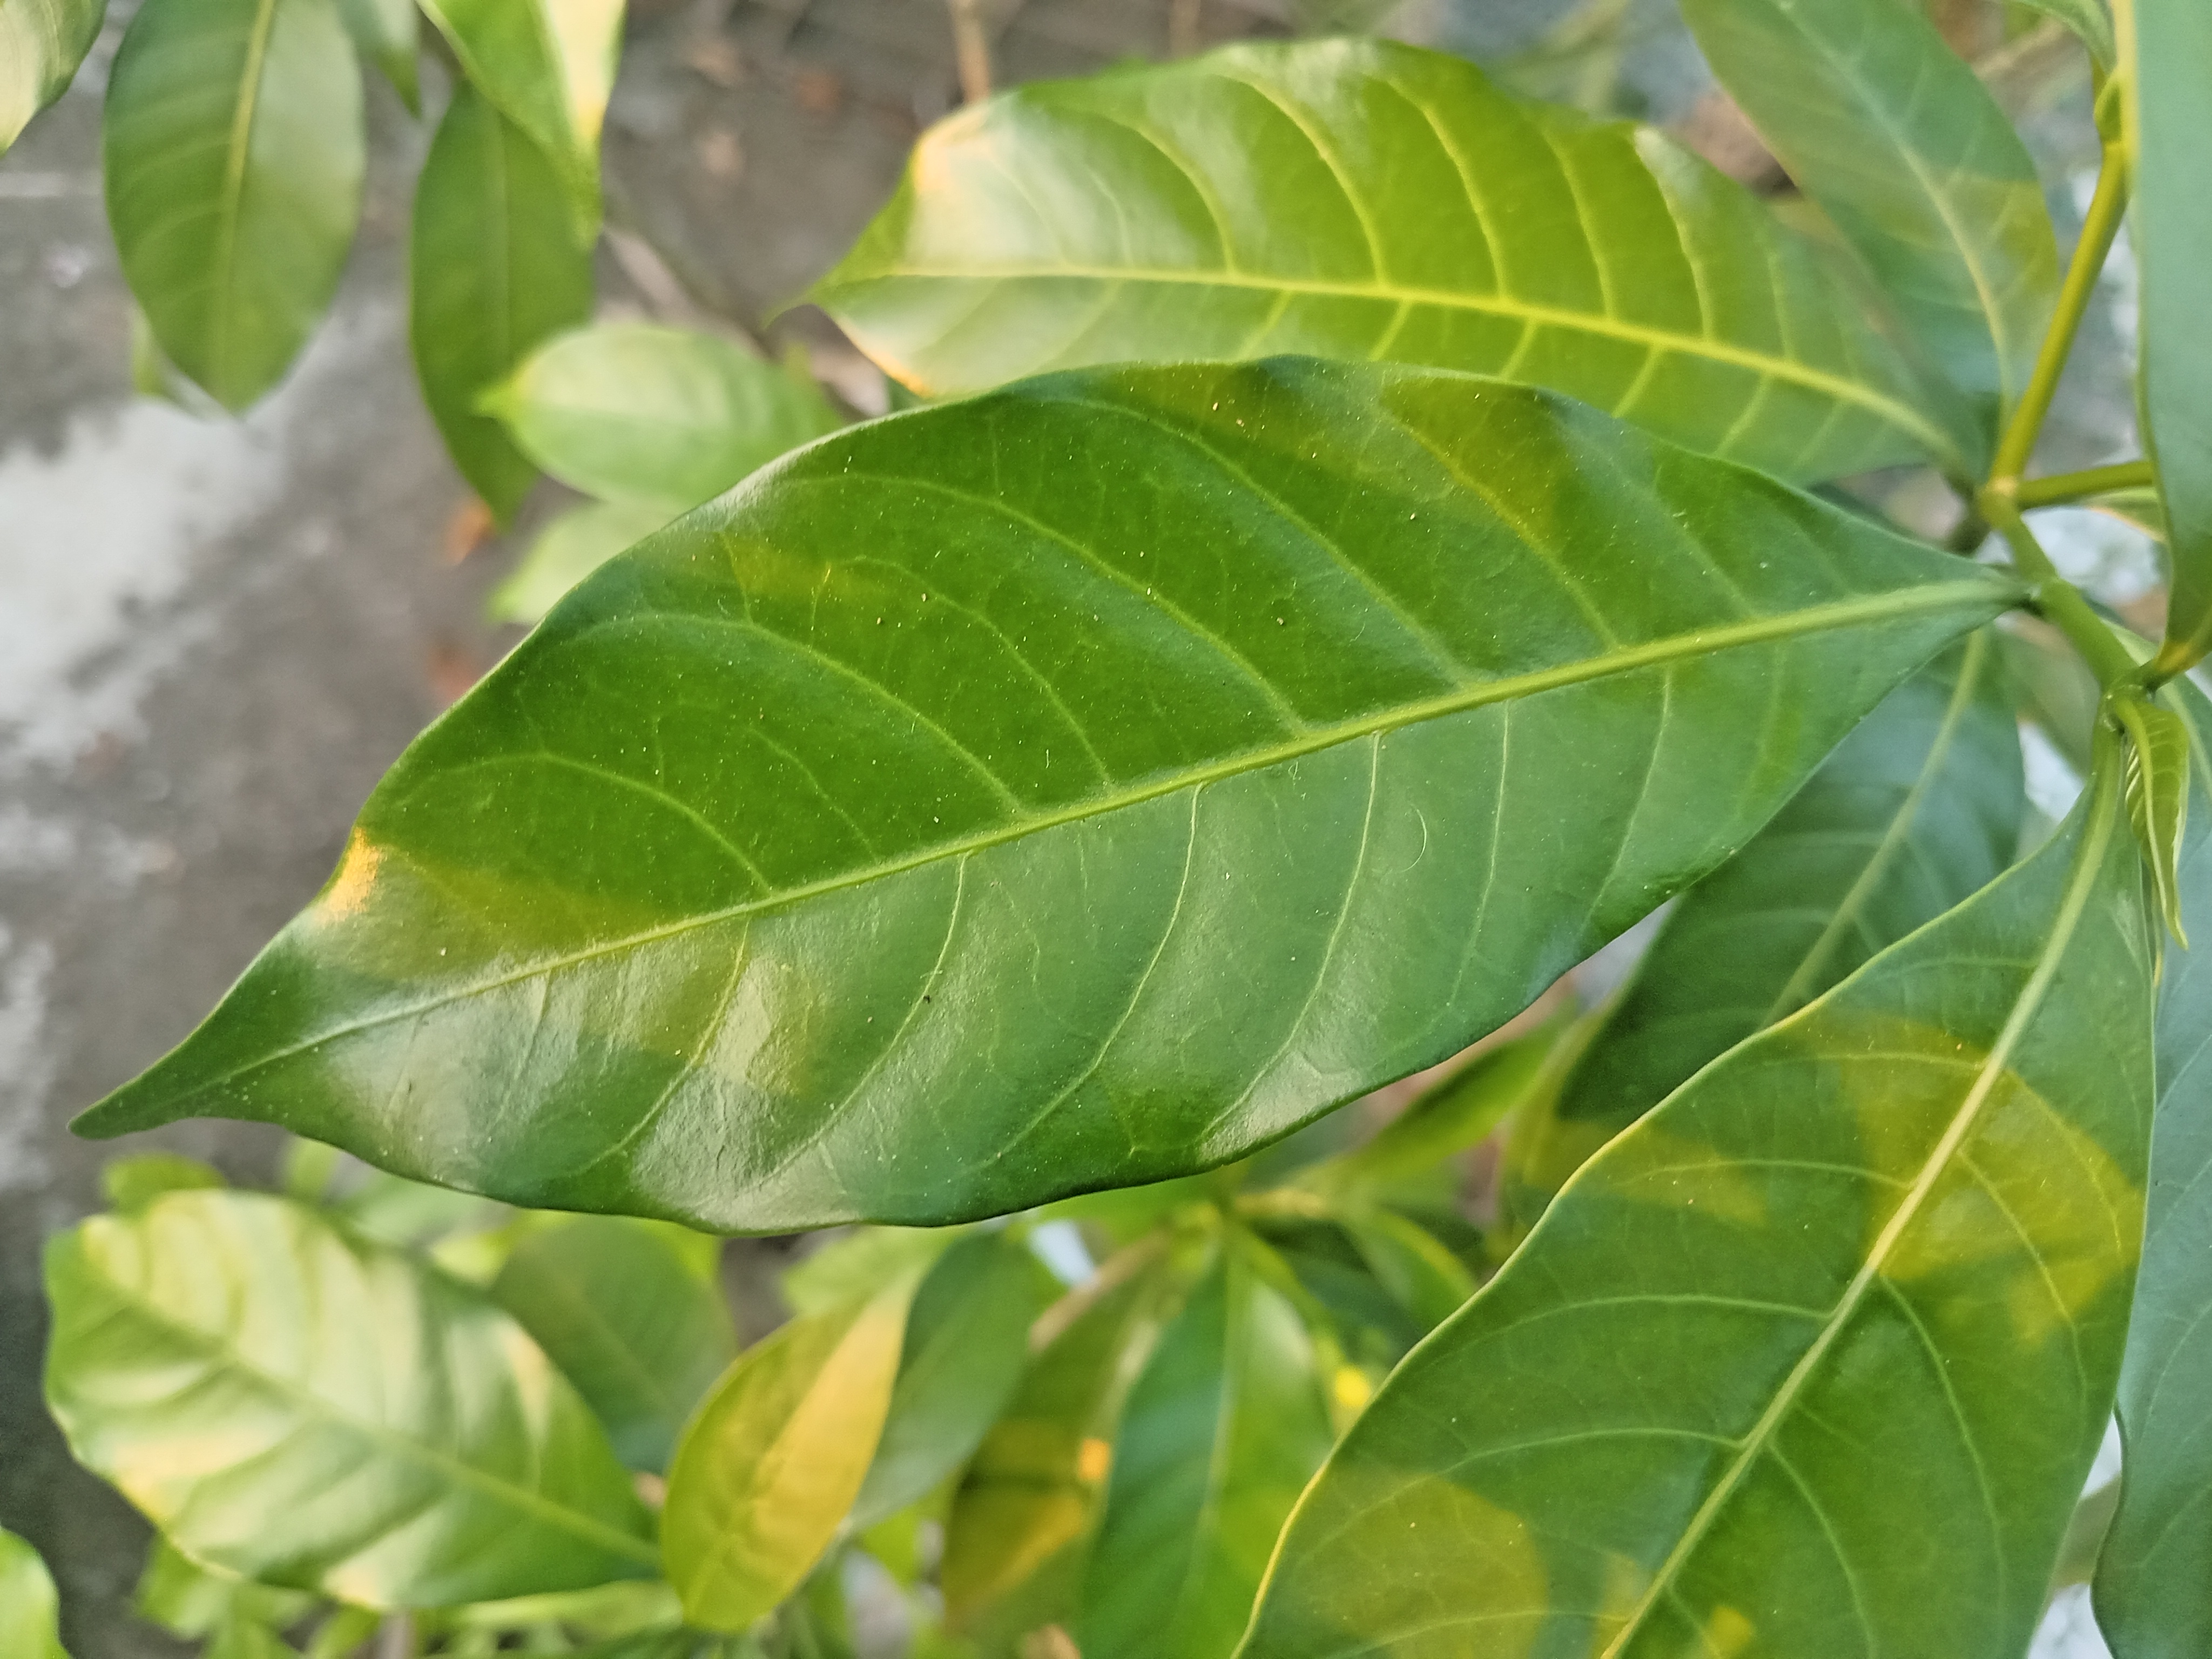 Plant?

togor
